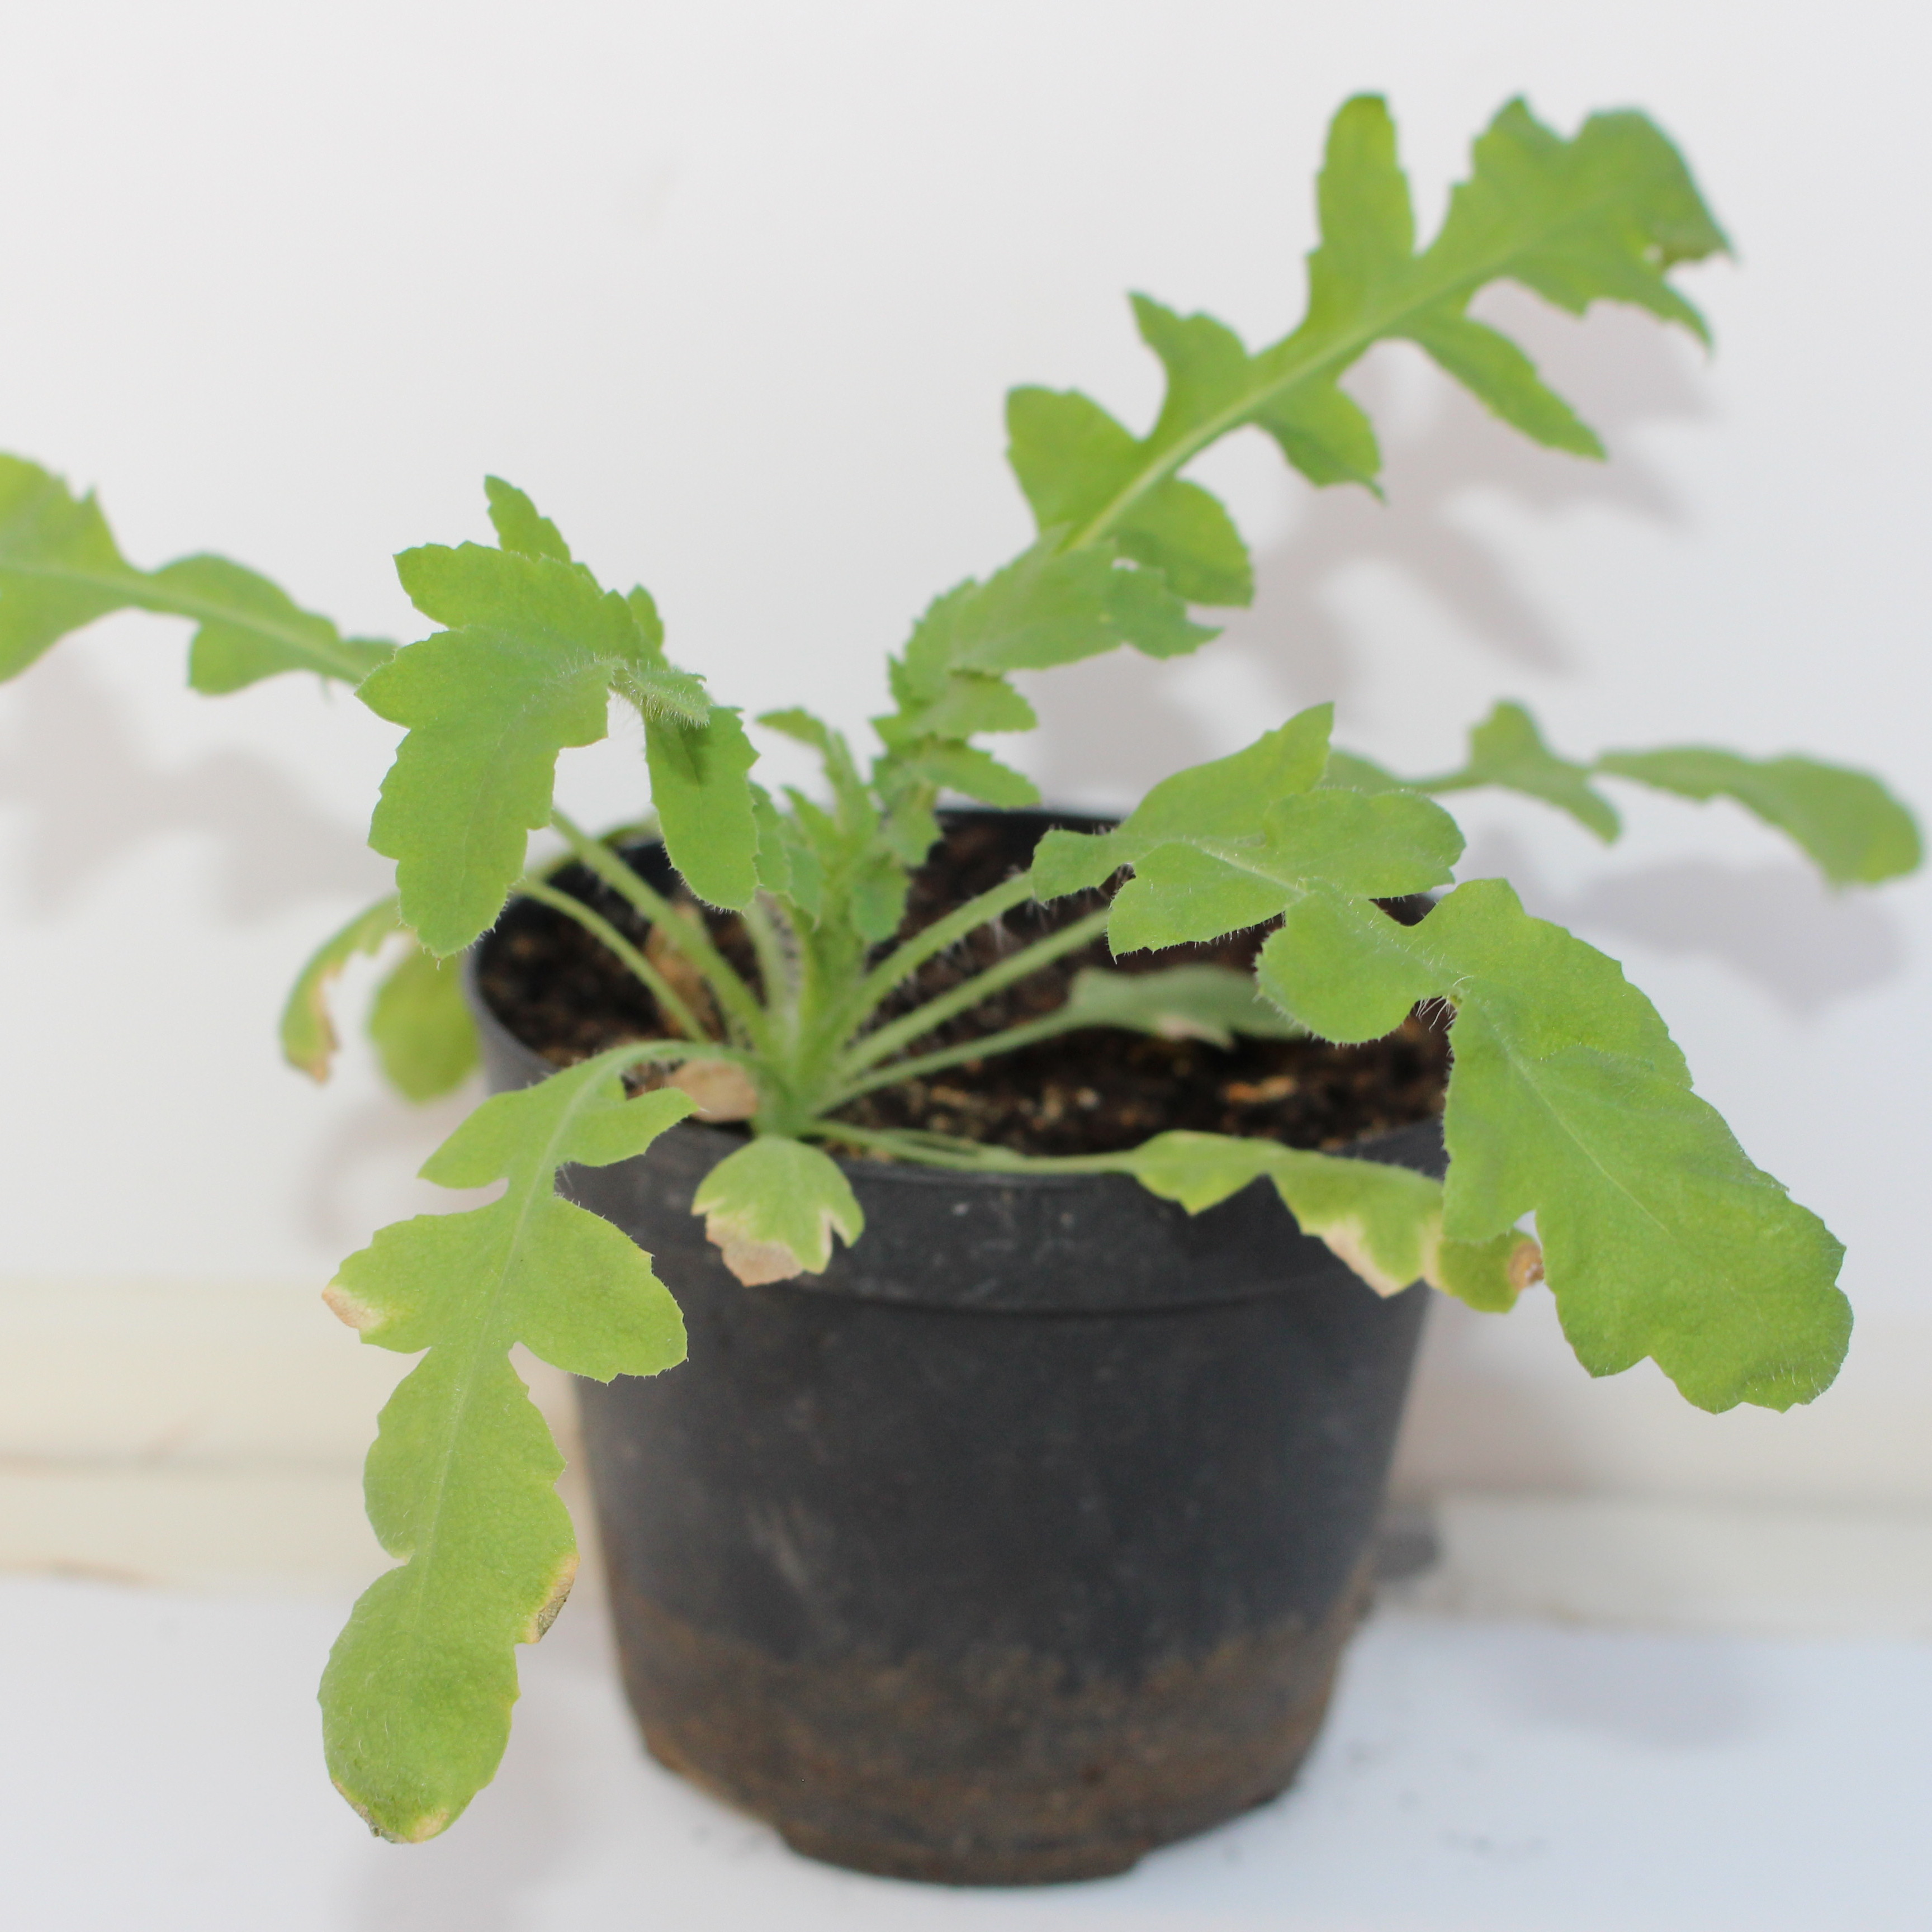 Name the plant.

Papaver rhoeas
